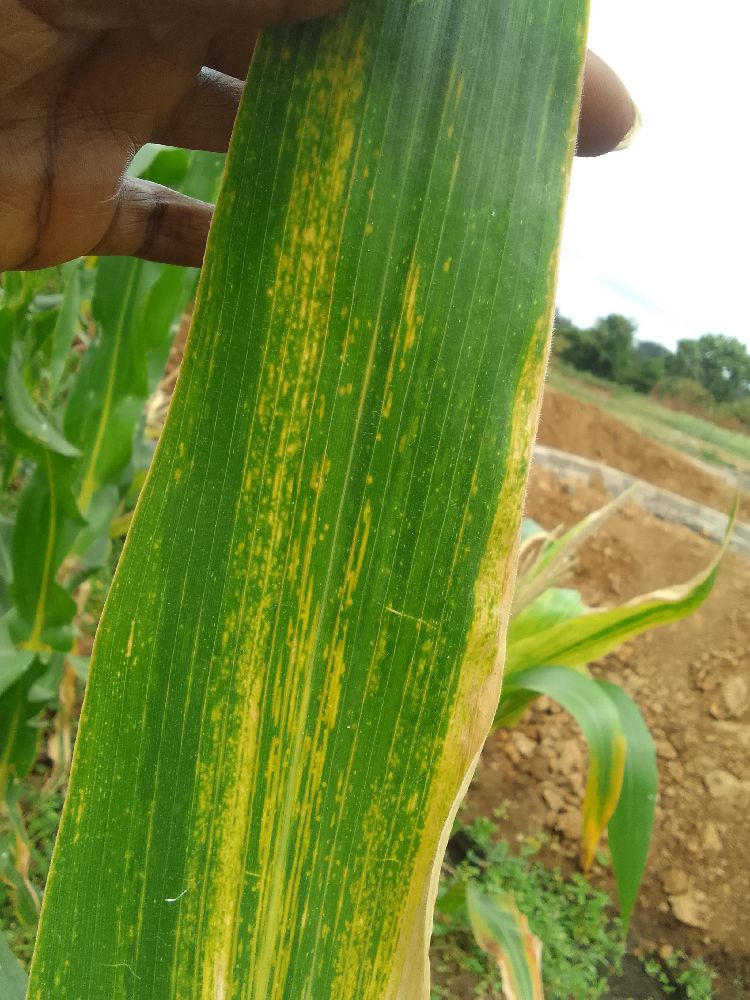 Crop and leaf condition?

maize, maize lethal necrosis
